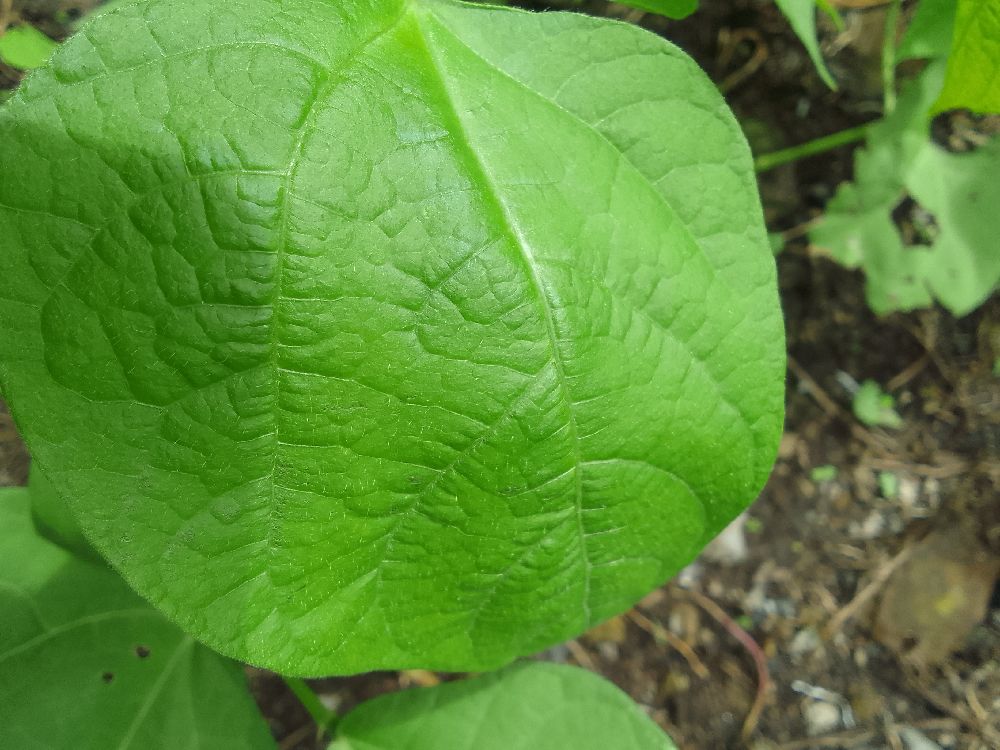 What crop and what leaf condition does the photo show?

common bean, healthy
